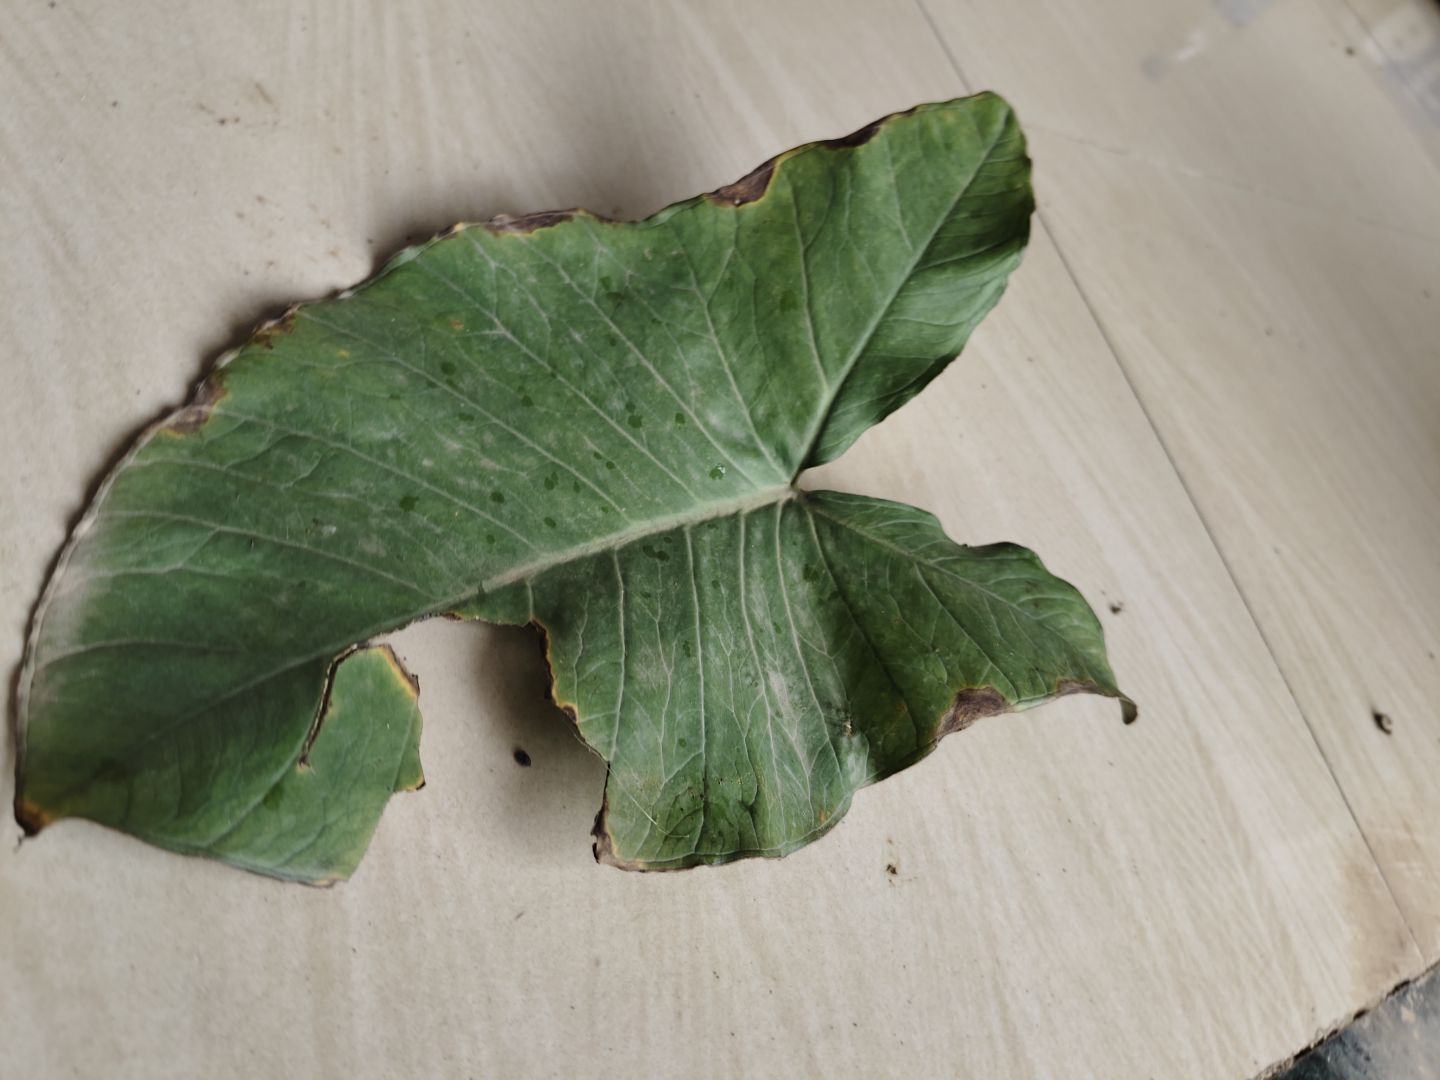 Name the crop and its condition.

taro, leaf blight
